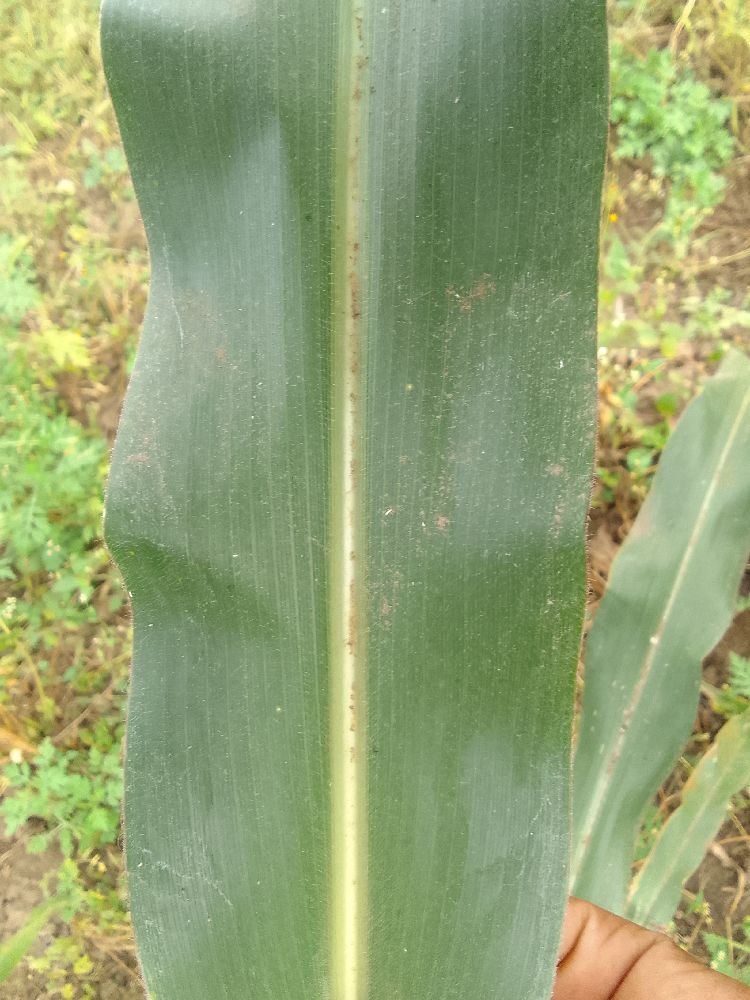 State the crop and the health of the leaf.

maize, healthy
